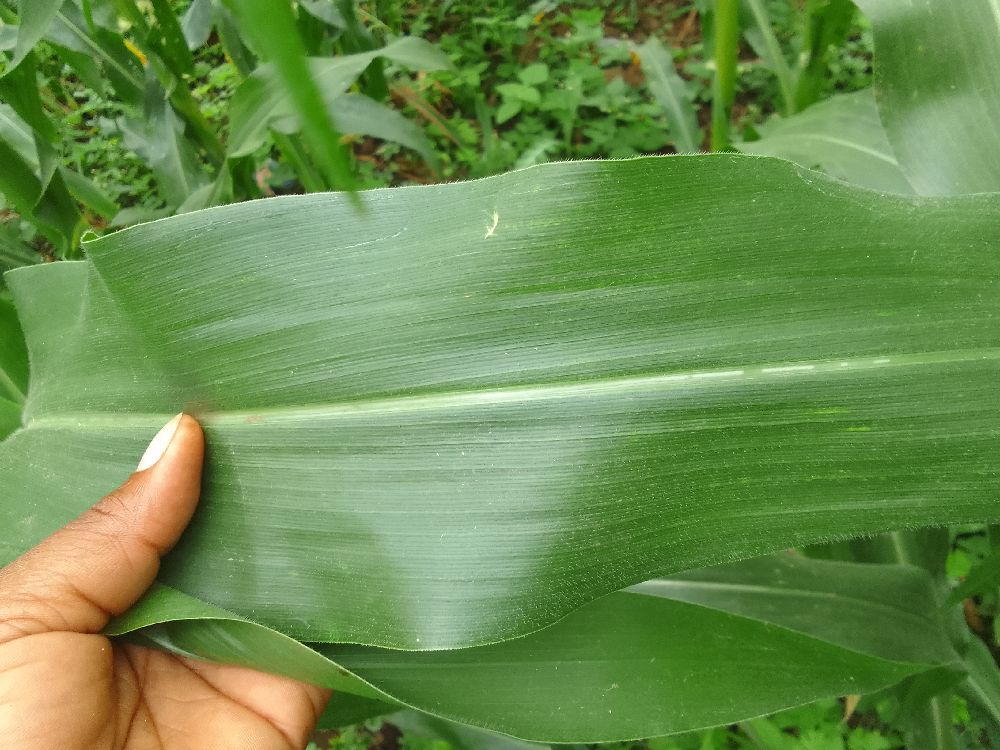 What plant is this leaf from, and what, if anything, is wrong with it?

maize, healthy
